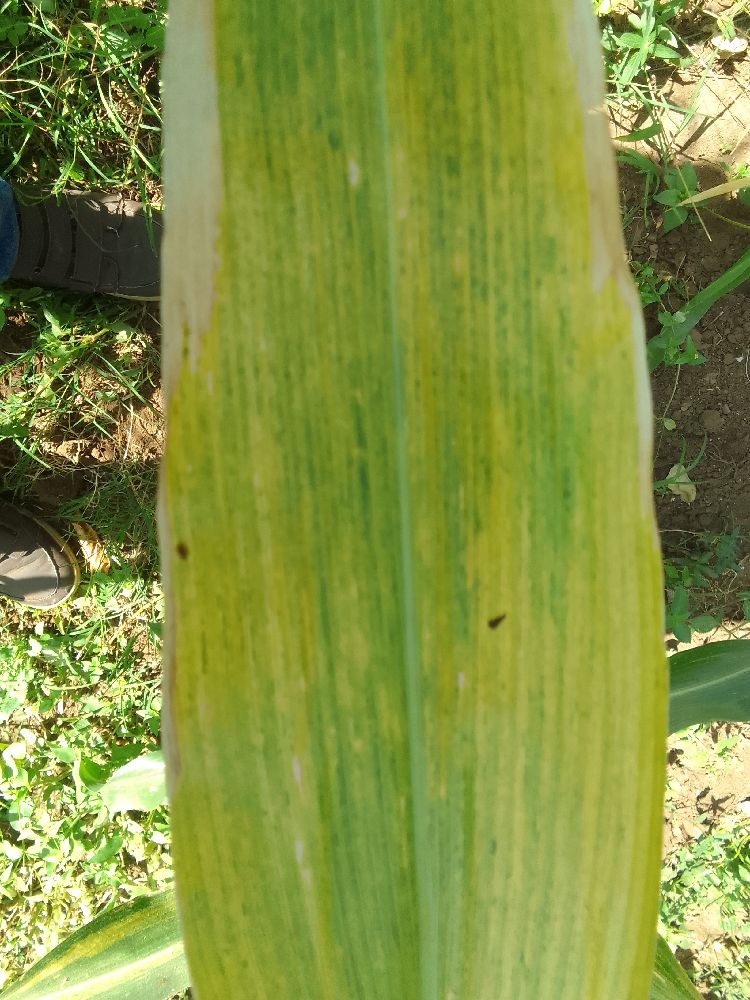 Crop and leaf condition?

maize, maize lethal necrosis
